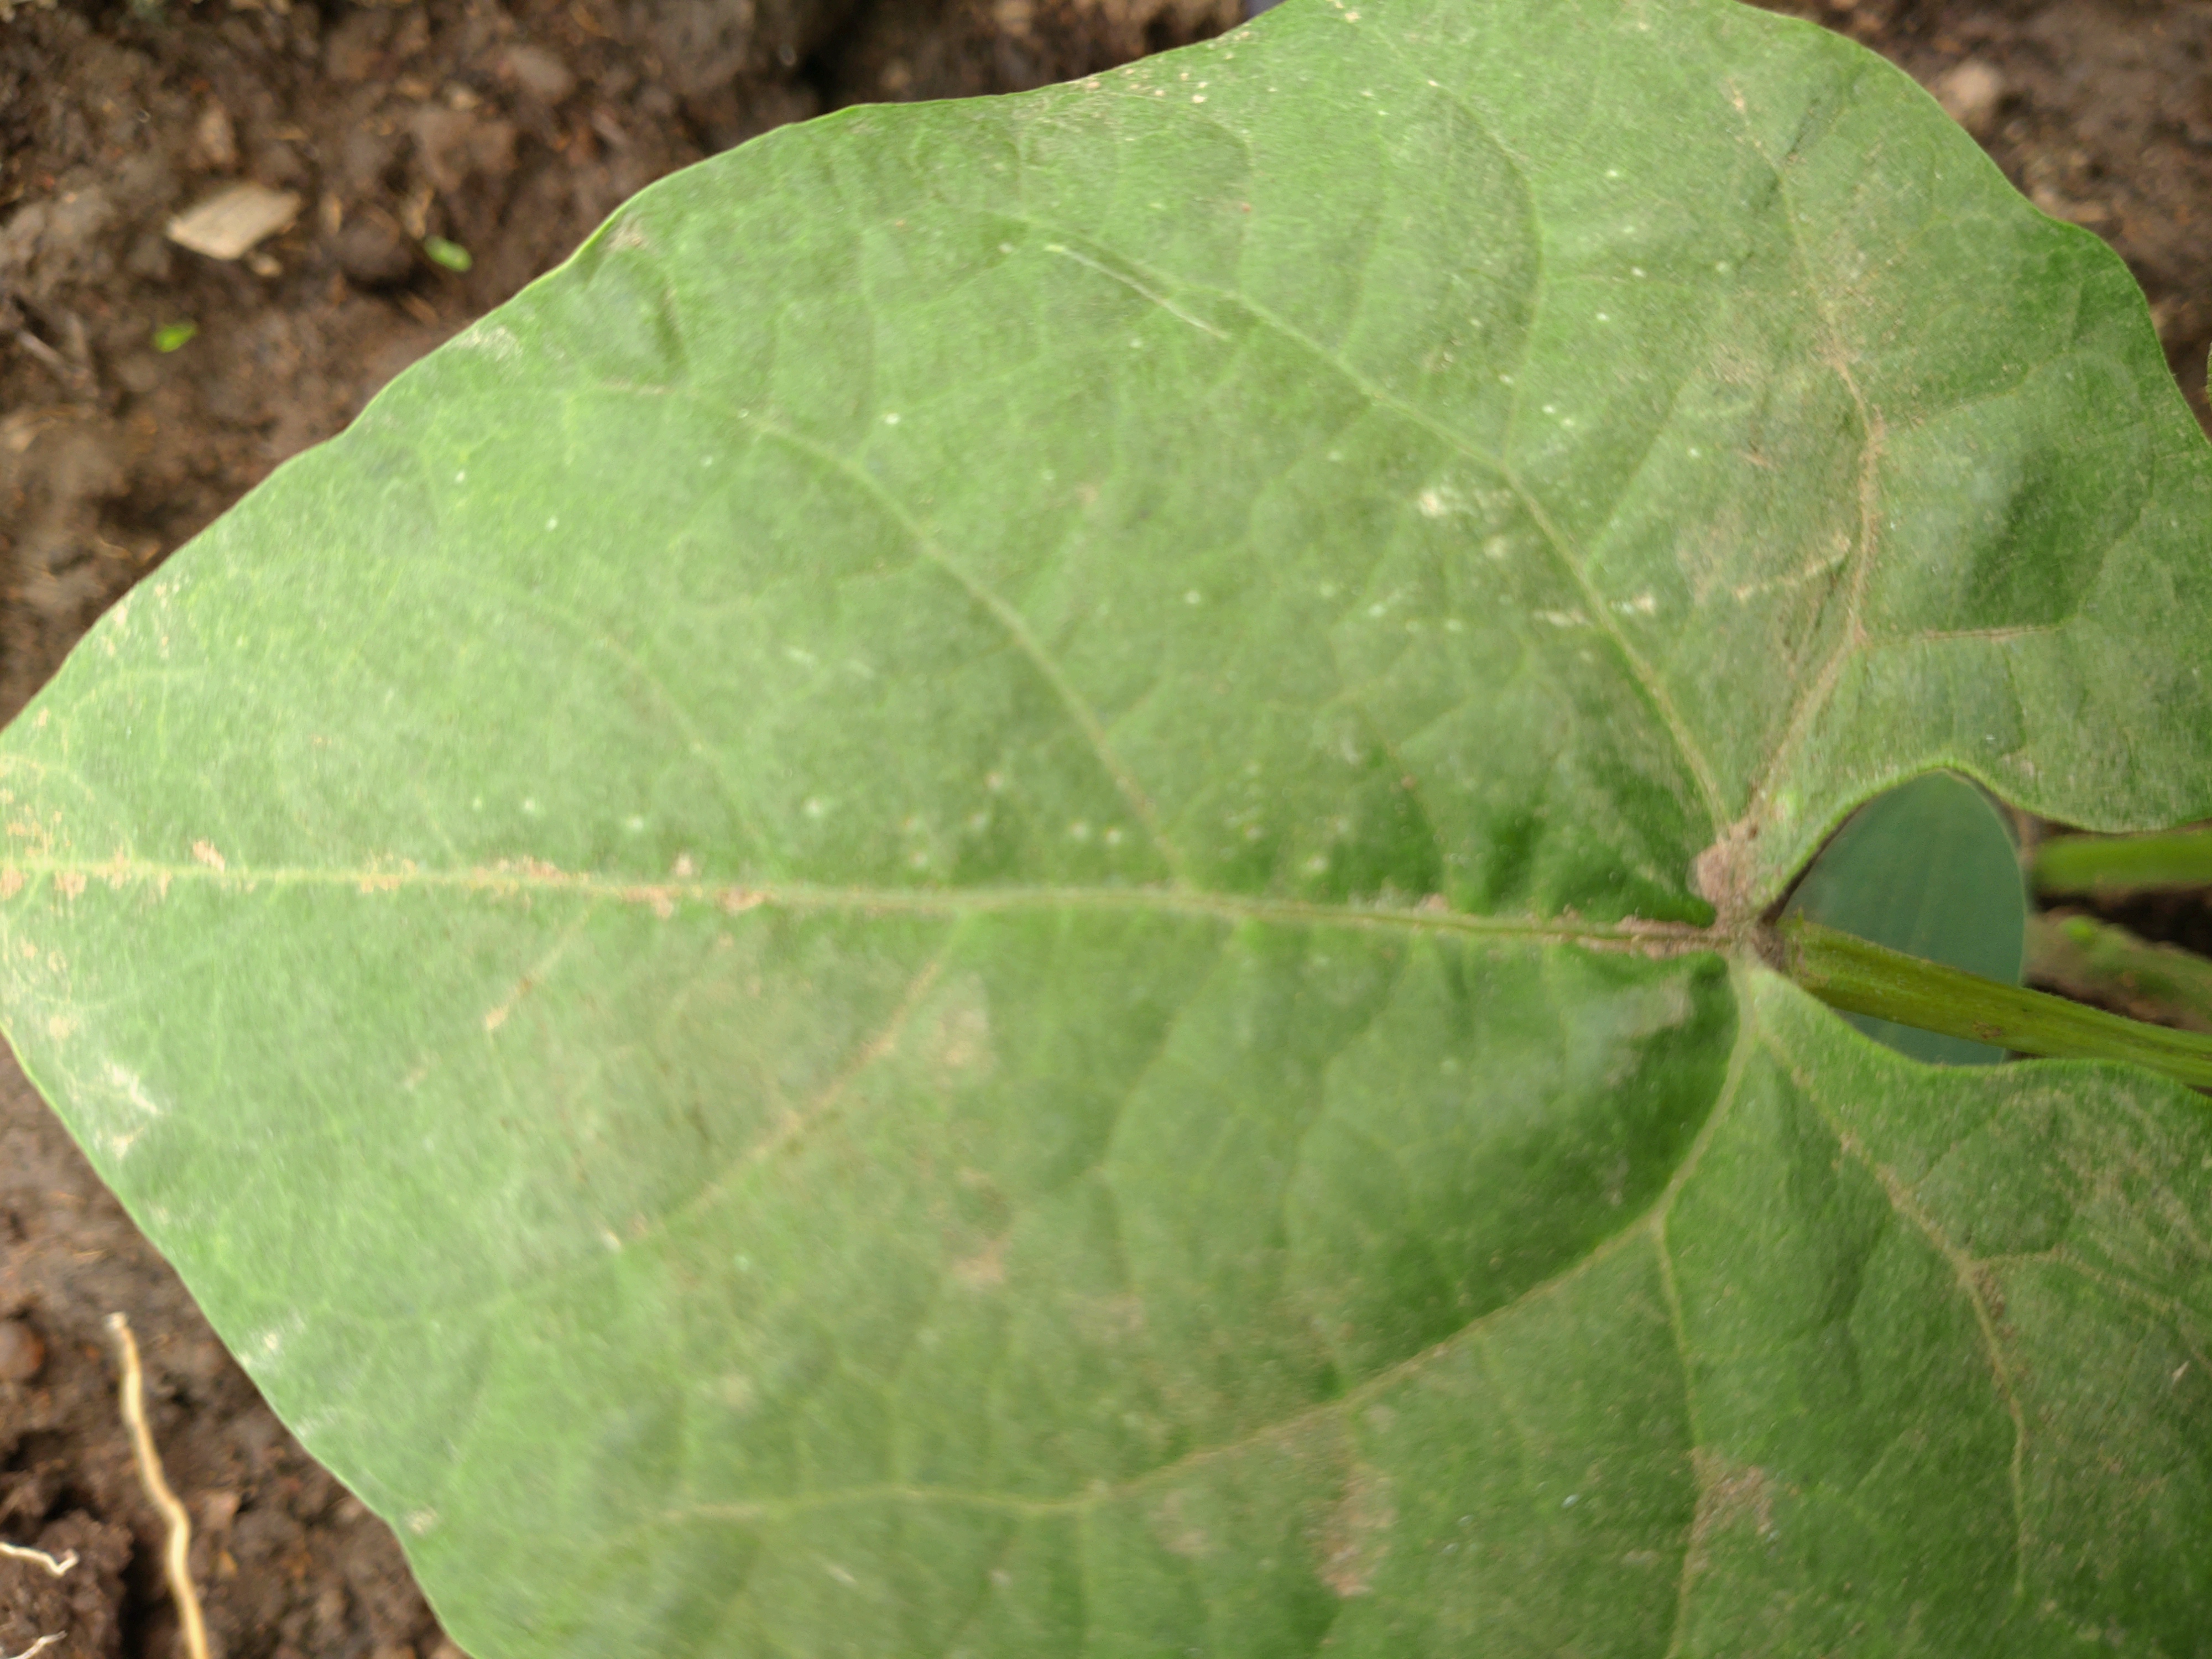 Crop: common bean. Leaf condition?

healthy
